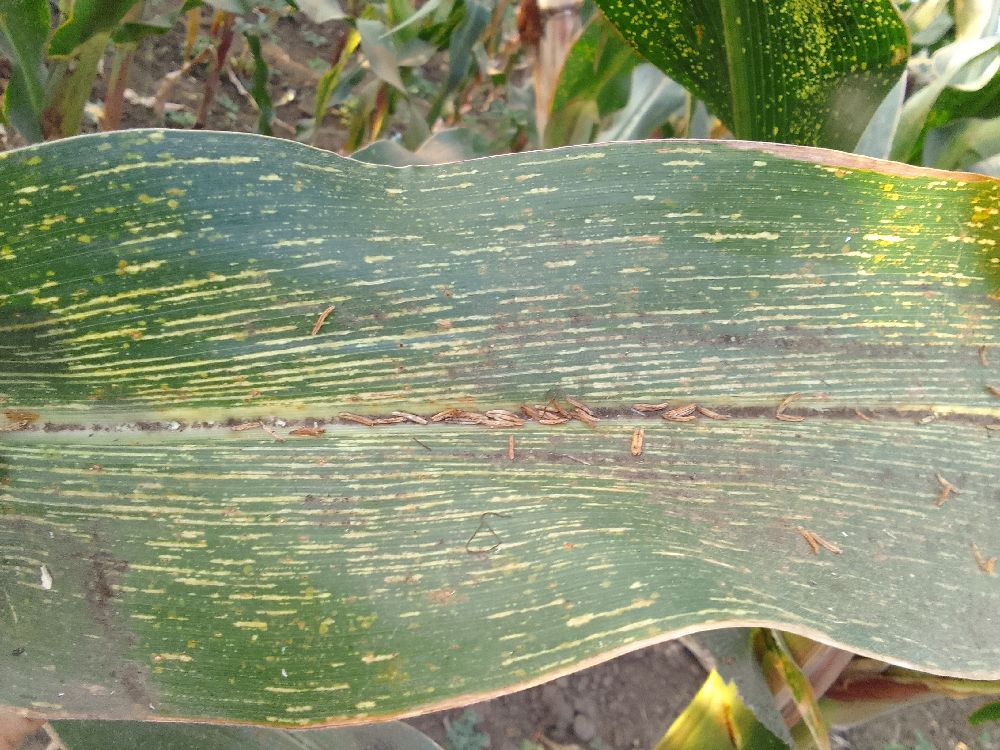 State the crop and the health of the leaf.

maize, maize streak virus
